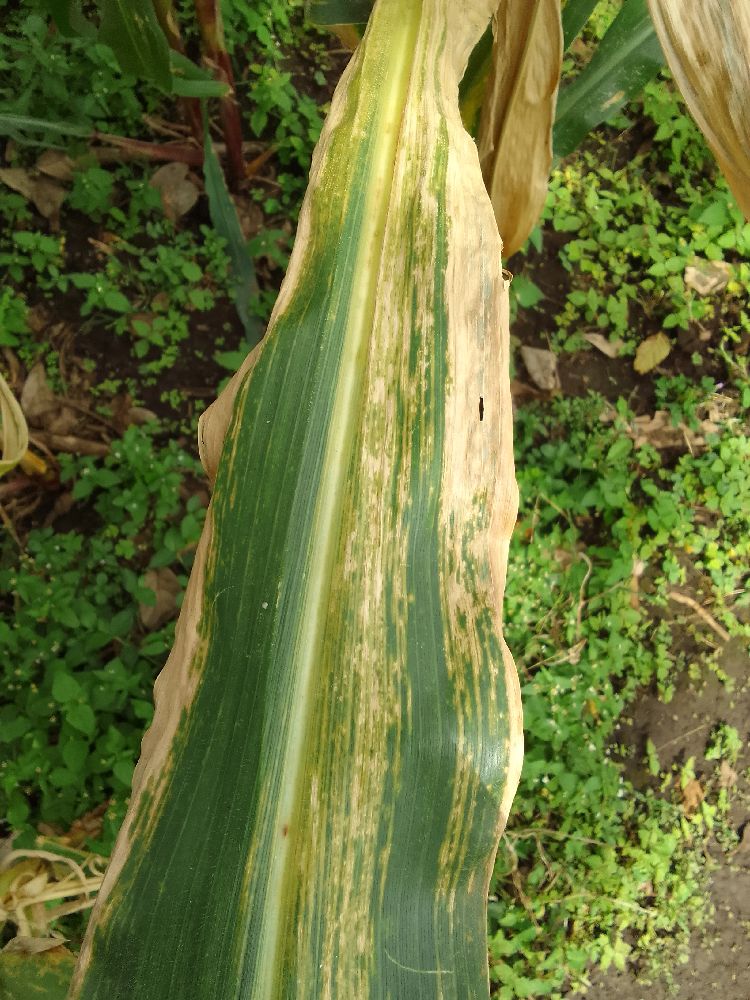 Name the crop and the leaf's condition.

maize, maize lethal necrosis
